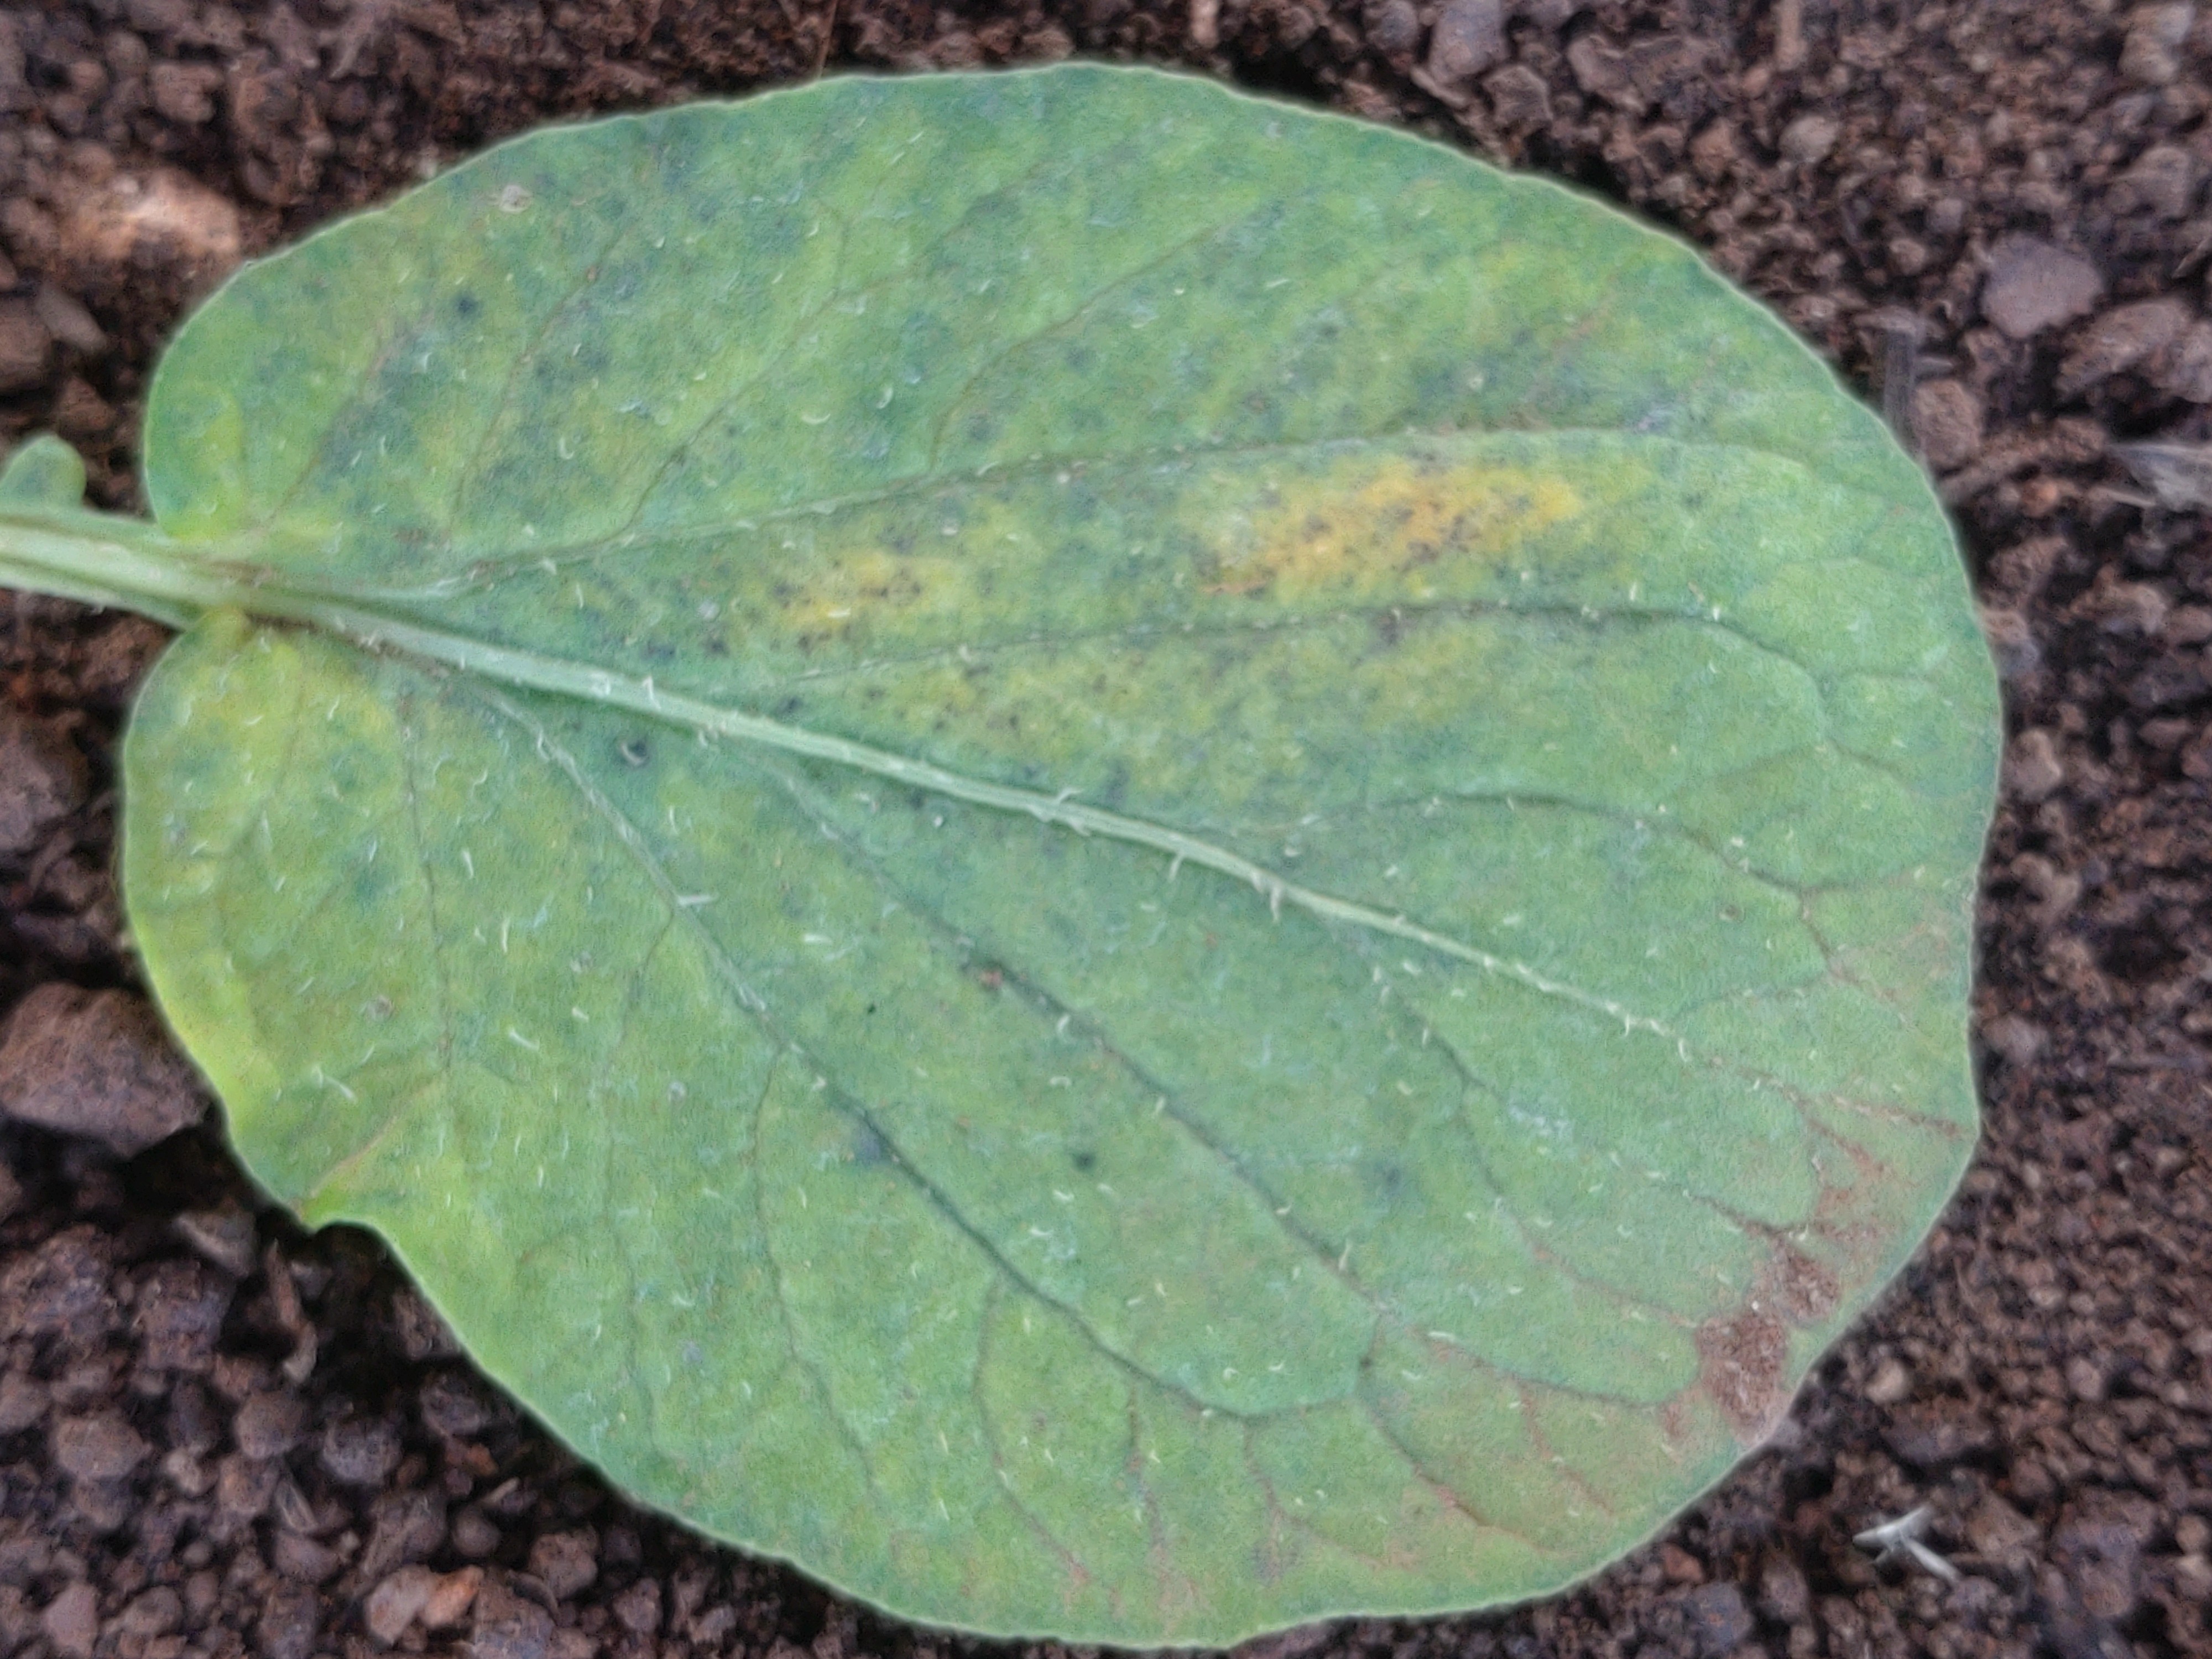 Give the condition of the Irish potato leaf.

late blight
